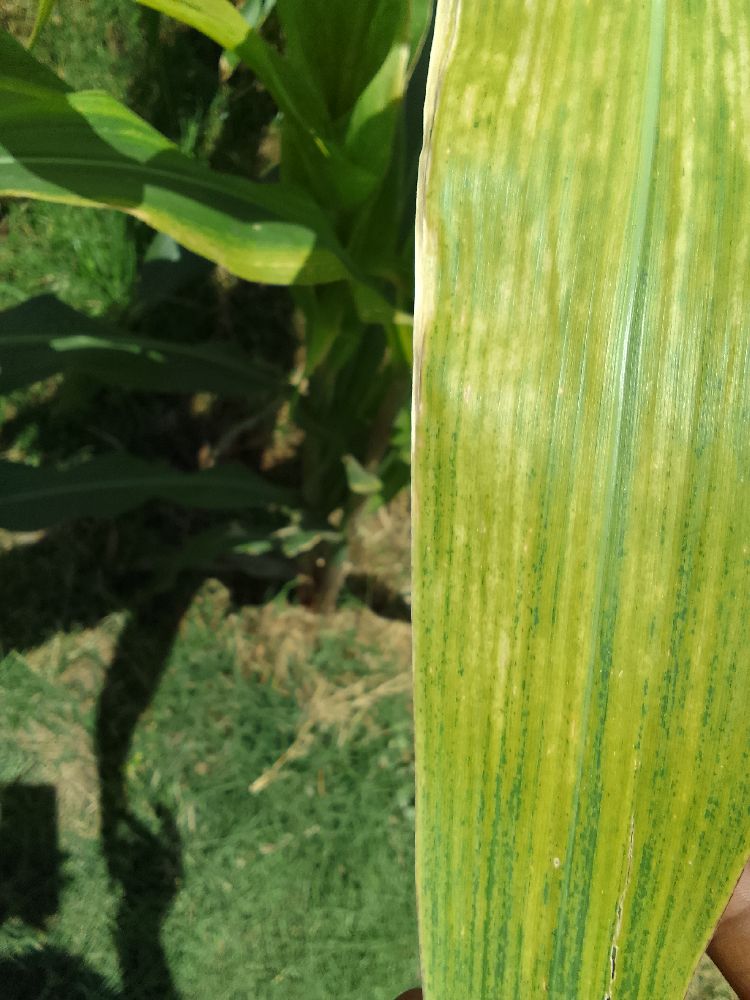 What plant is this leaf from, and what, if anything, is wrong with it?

maize, maize lethal necrosis
